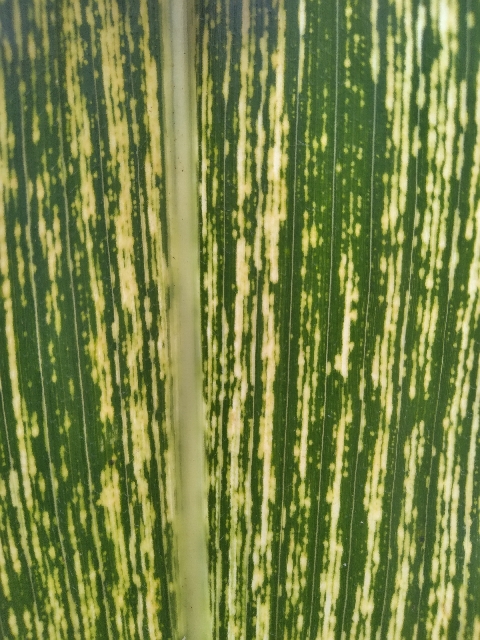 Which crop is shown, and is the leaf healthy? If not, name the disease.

maize, maize streak virus
